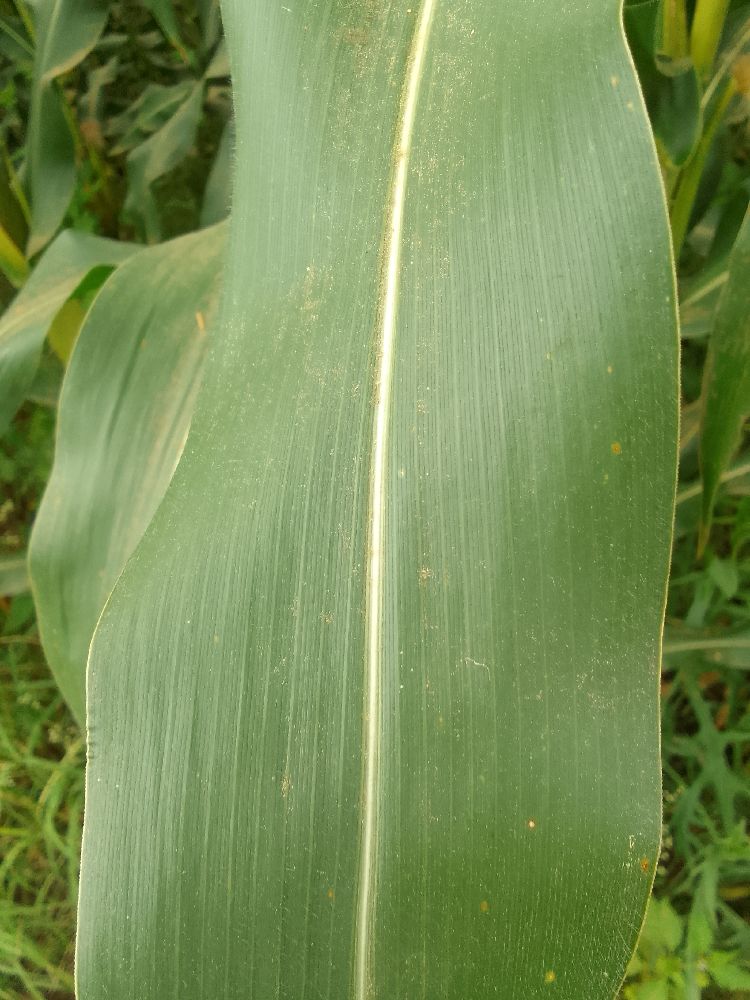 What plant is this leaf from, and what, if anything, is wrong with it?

maize, healthy
